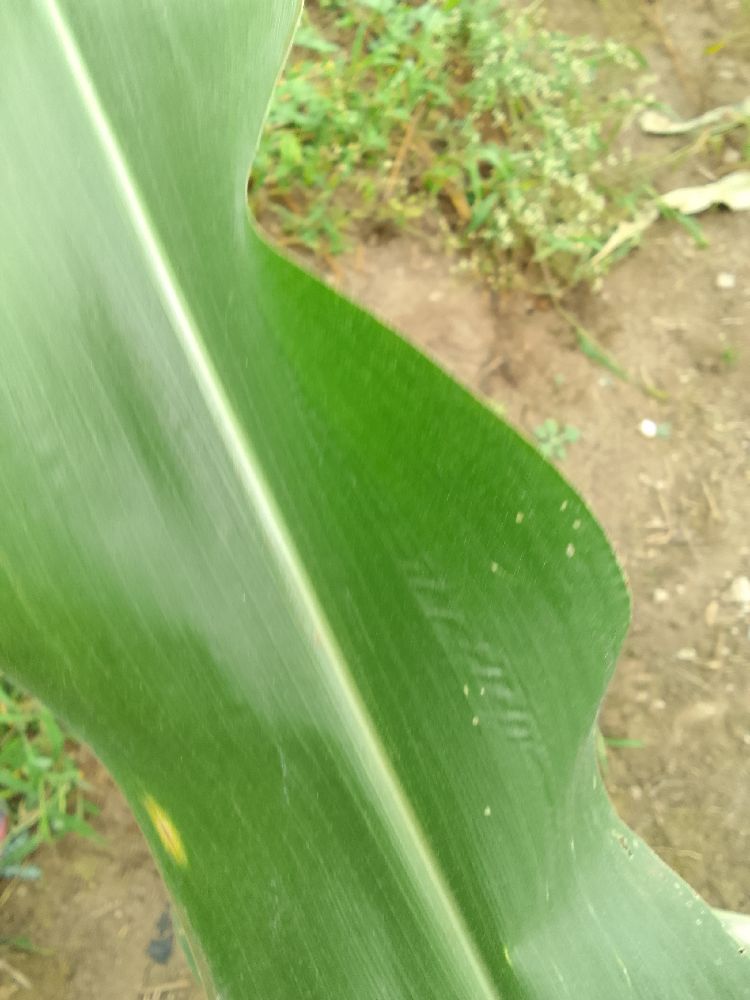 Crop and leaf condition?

maize, healthy
